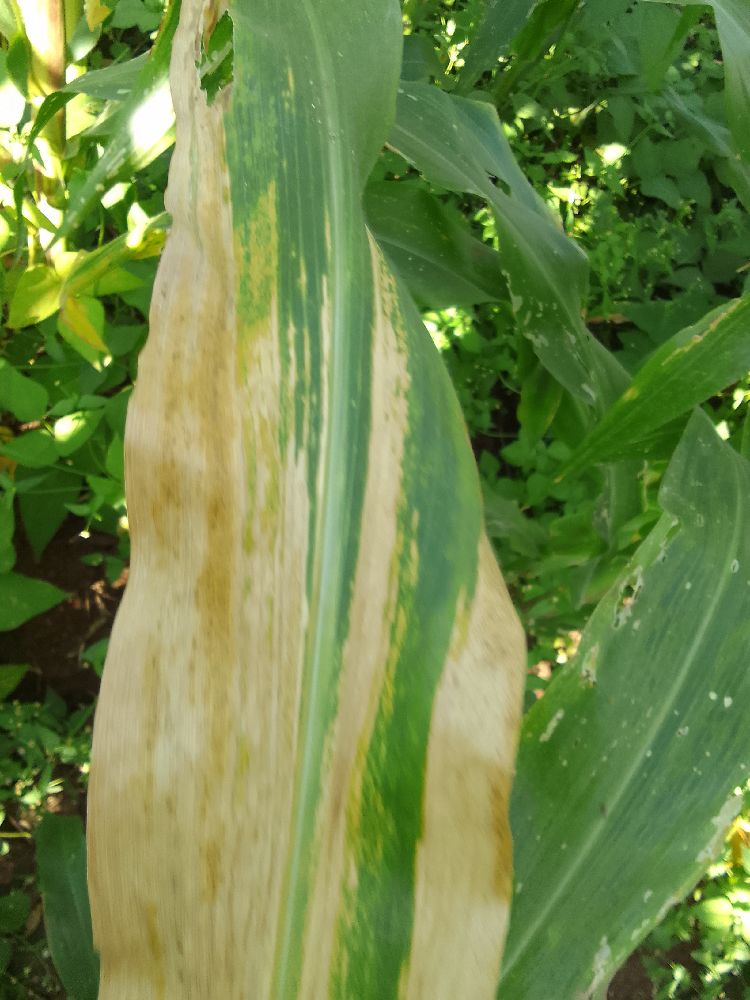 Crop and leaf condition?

maize, maize lethal necrosis
